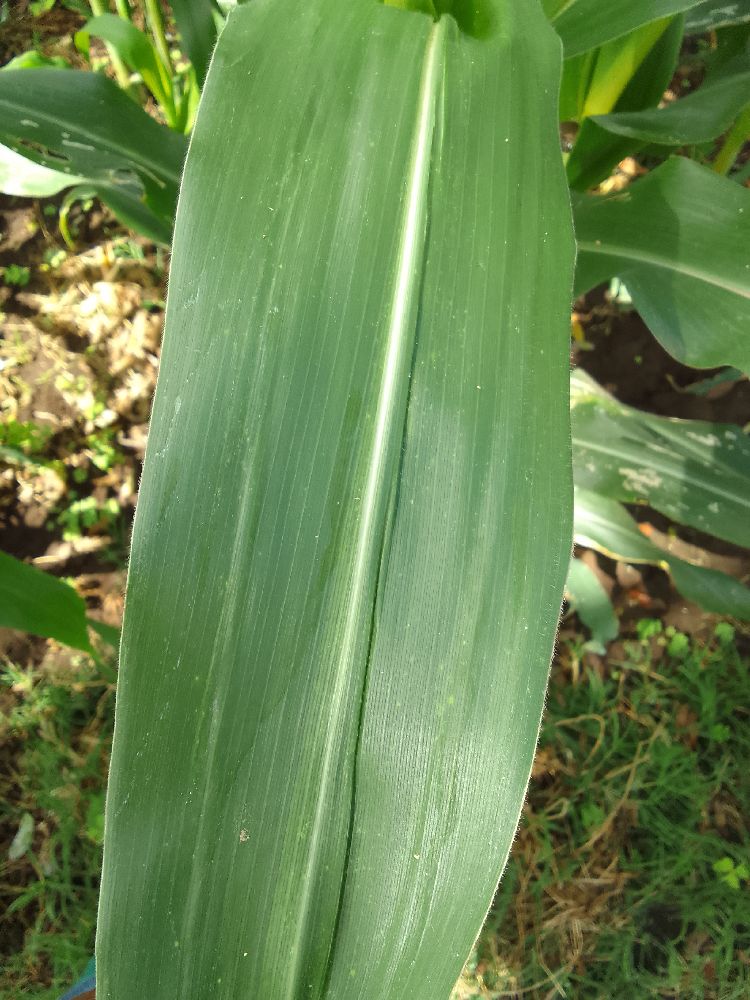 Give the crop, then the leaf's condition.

maize, healthy
